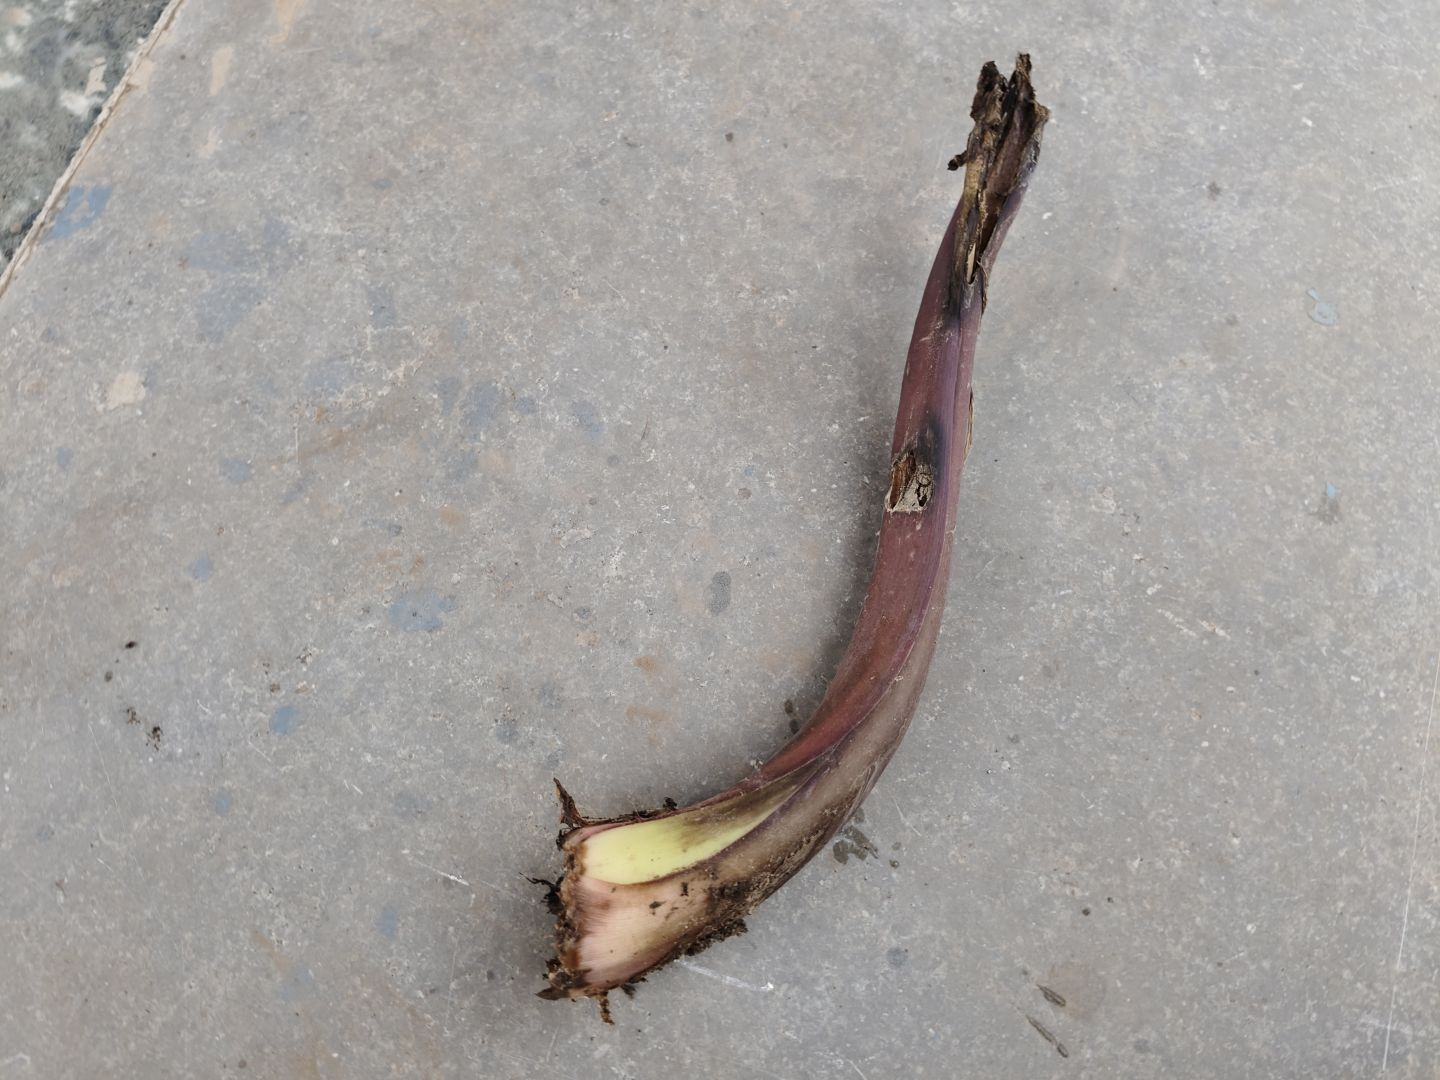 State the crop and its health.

taro, root rot
